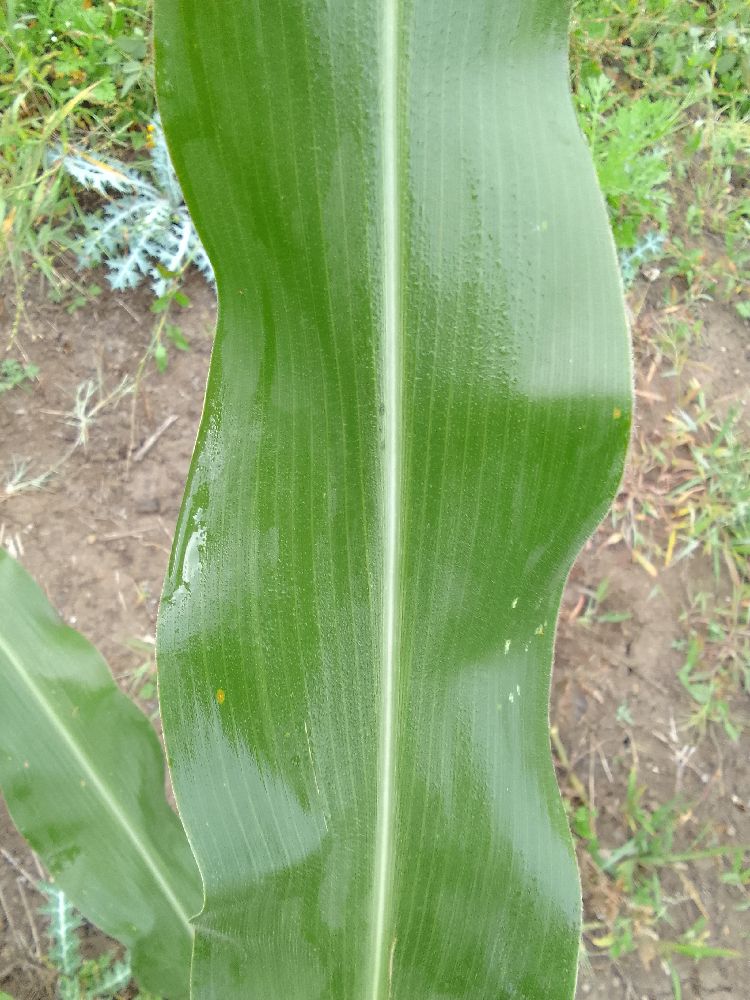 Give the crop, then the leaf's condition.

maize, healthy
